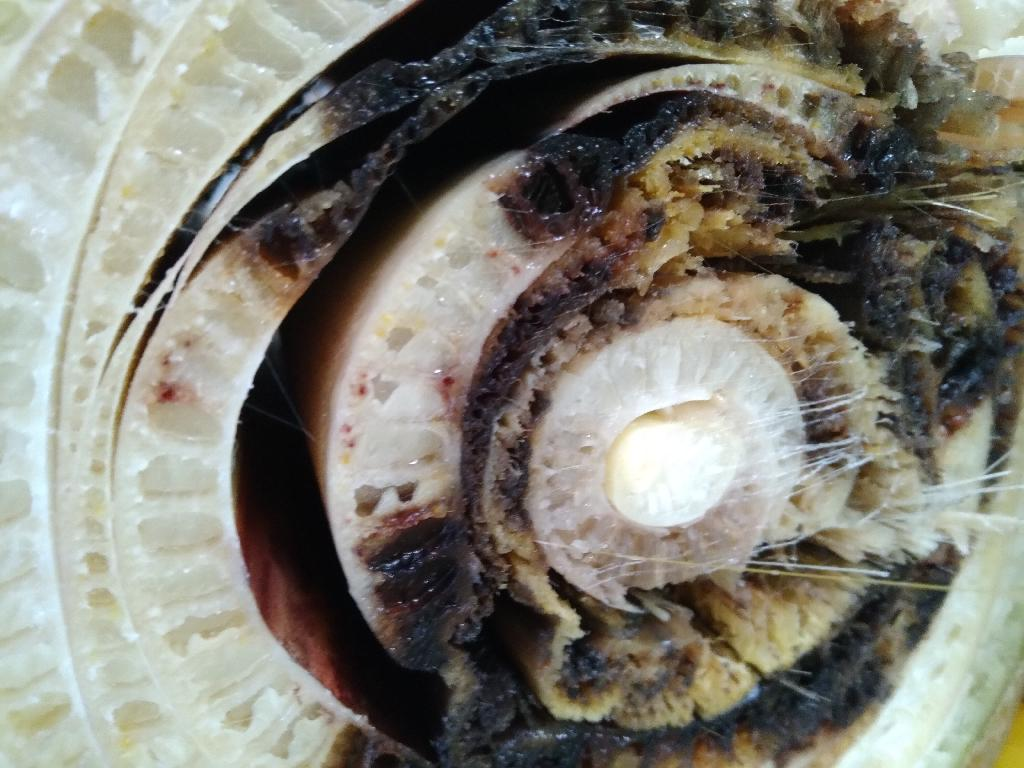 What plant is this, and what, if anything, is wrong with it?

banana, fusarium wilt race 1
